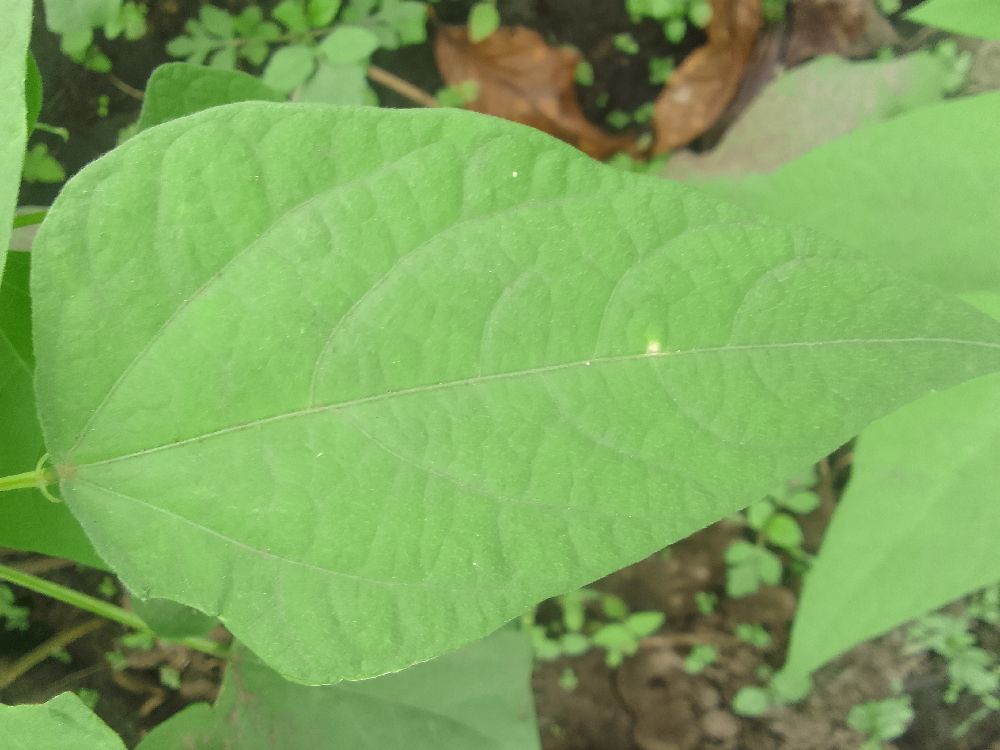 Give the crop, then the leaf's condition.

common bean, healthy
